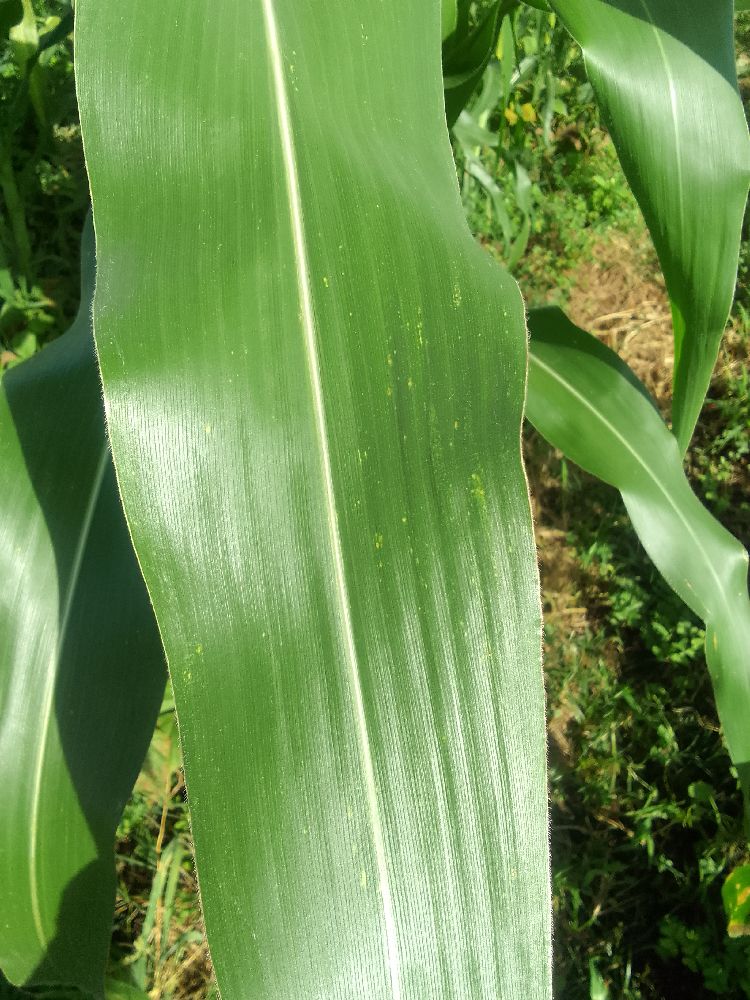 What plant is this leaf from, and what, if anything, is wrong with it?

maize, healthy
